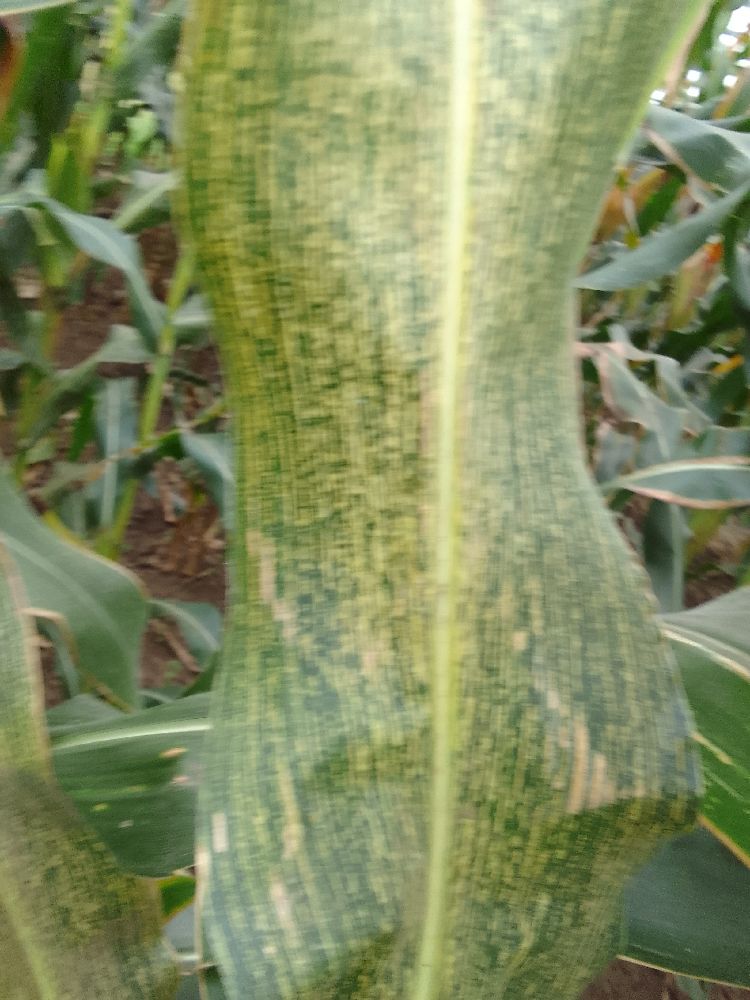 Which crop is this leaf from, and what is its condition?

maize, maize streak virus
